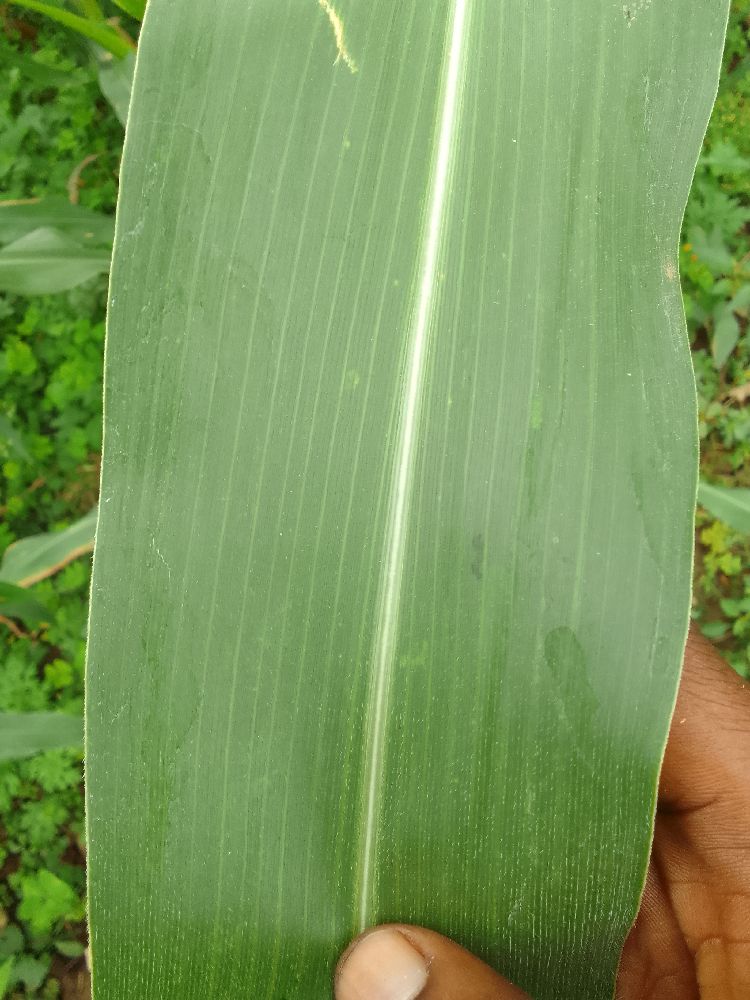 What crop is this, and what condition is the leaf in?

maize, healthy
